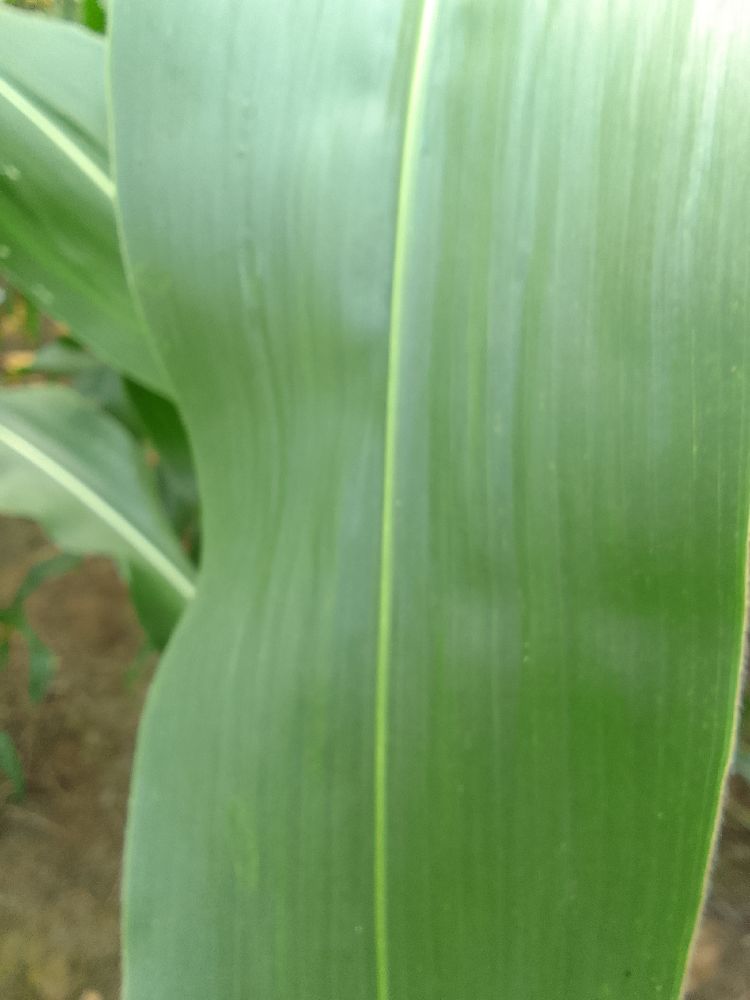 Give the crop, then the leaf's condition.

maize, healthy
